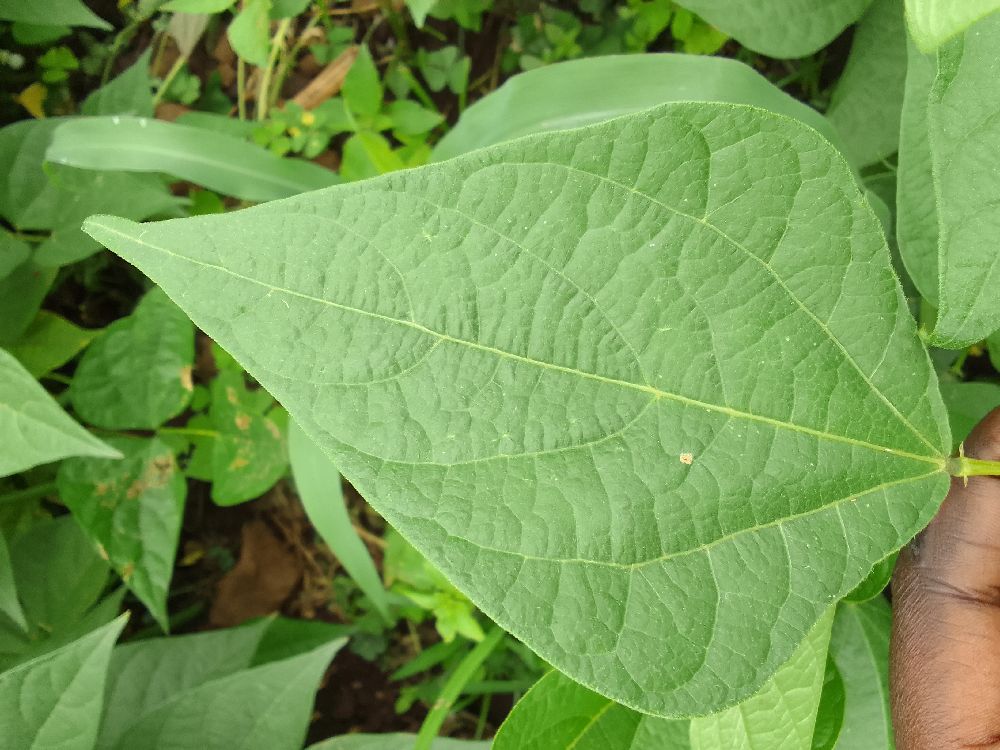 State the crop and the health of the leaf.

common bean, healthy
